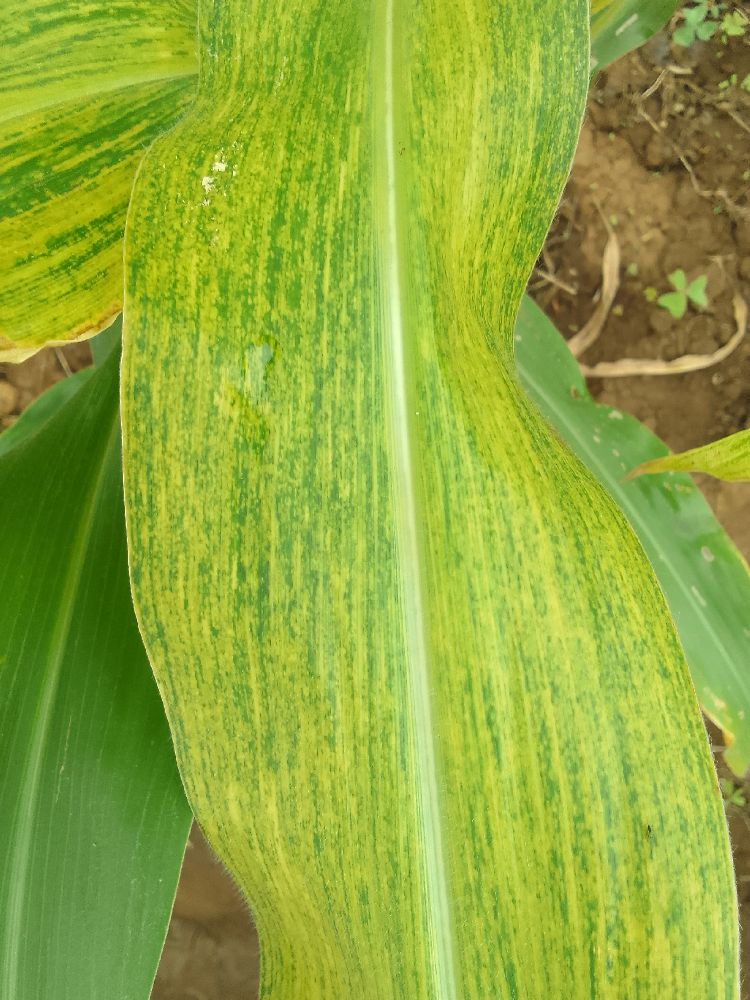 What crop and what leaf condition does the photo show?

maize, maize lethal necrosis
